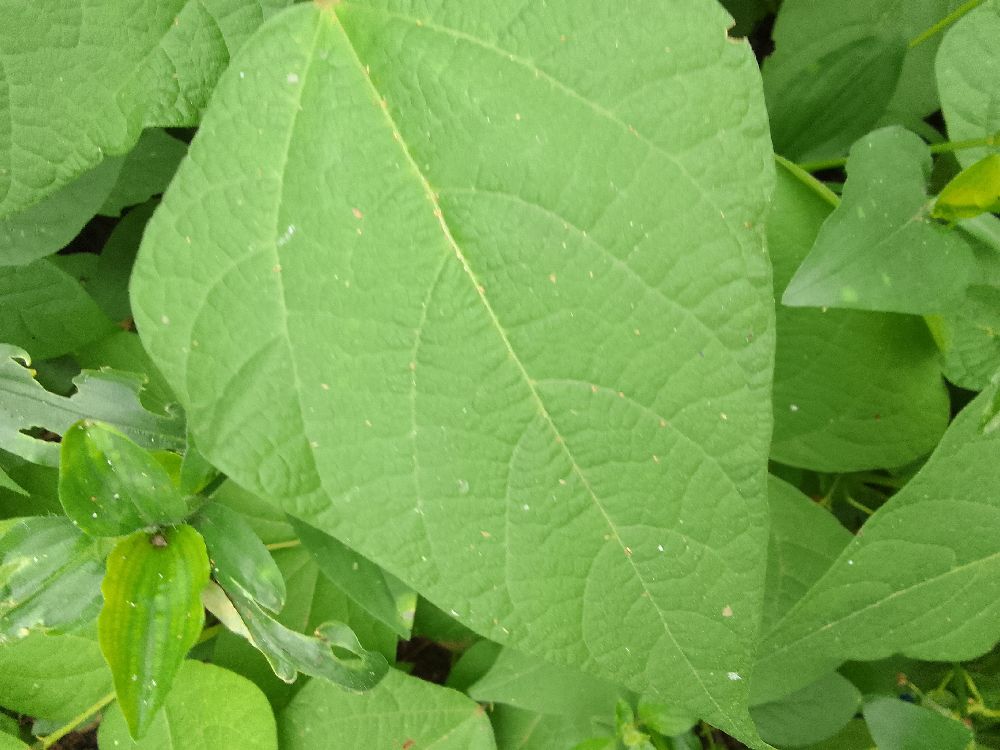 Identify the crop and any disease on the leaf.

common bean, healthy
